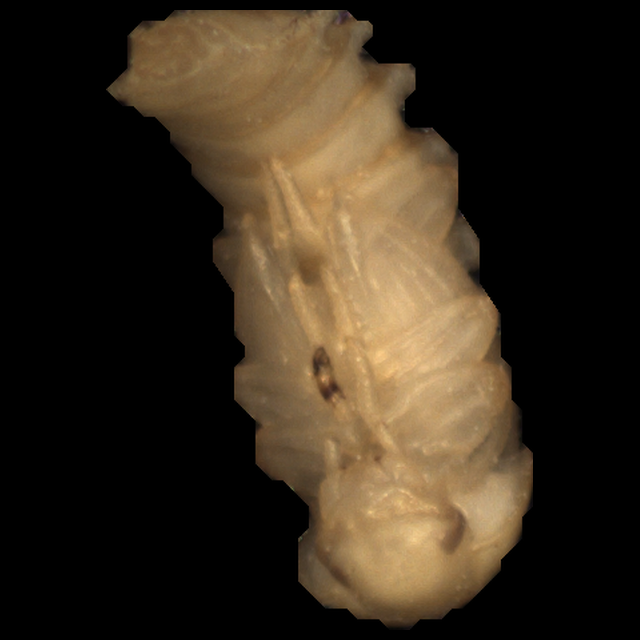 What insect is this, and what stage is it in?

mealworm pupa
